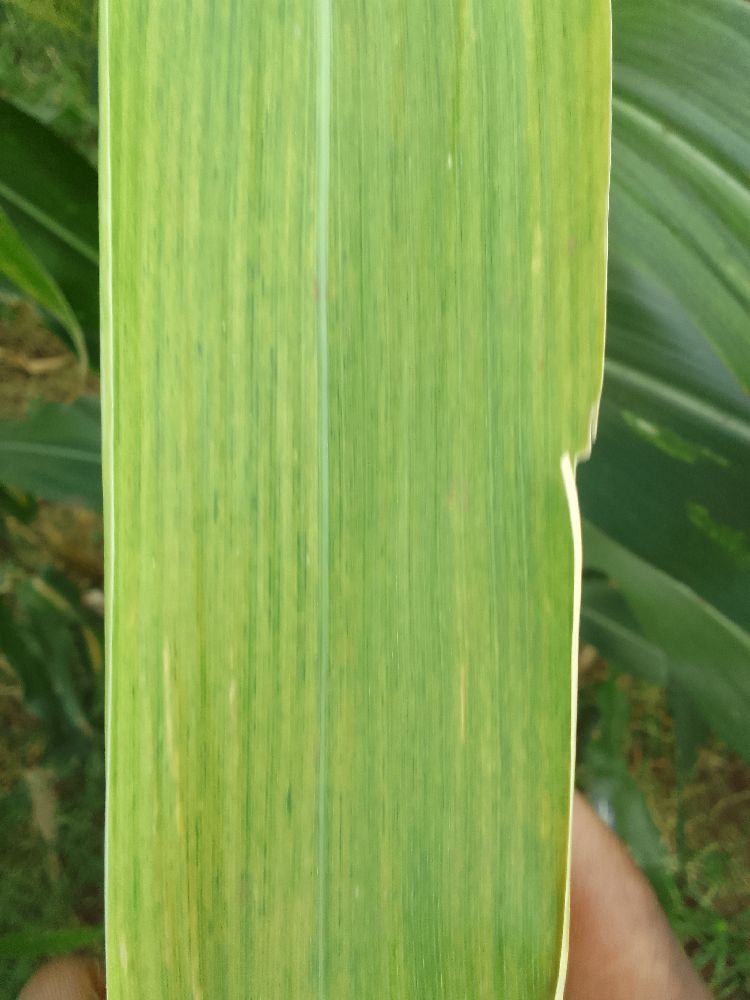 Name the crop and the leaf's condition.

maize, maize lethal necrosis
